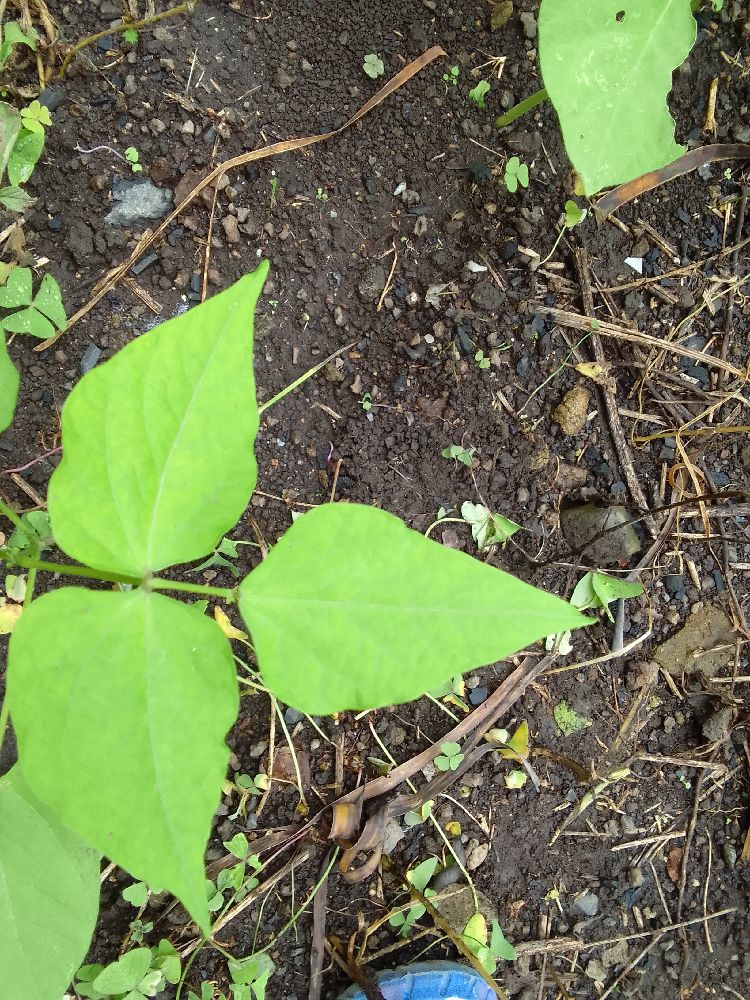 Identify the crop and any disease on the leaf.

common bean, healthy
